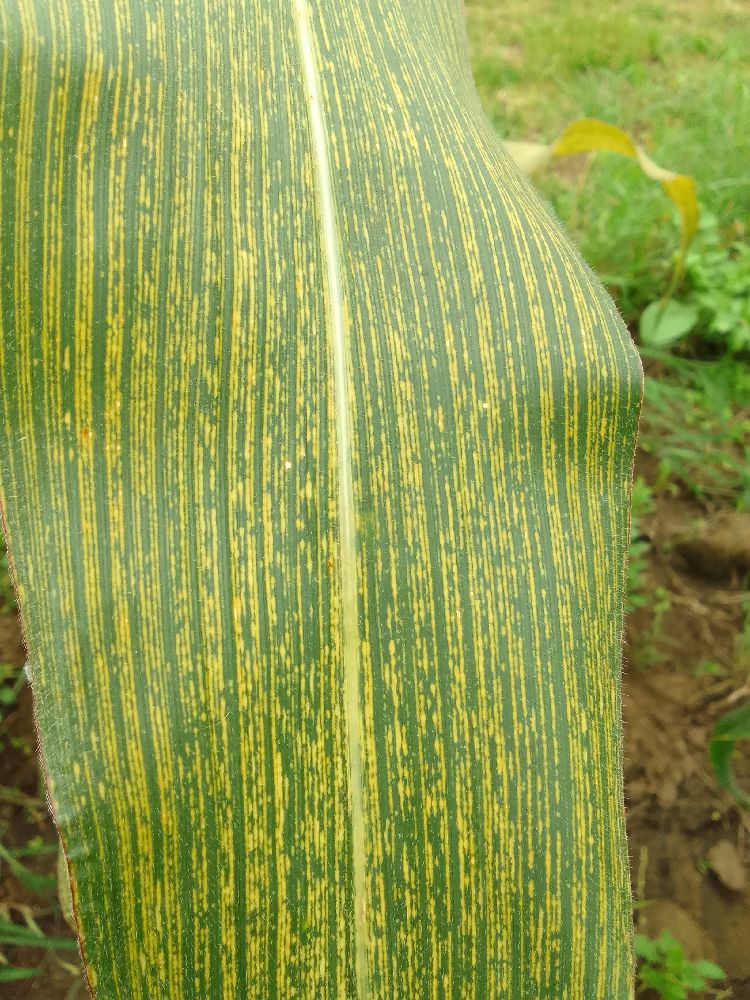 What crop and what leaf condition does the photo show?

maize, maize streak virus
